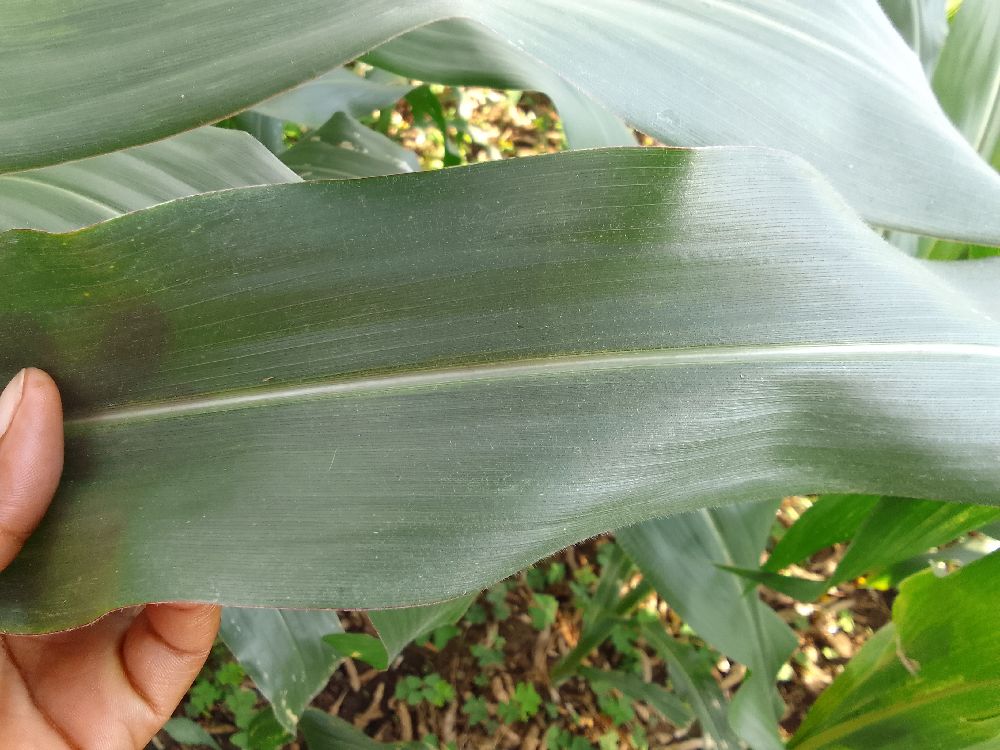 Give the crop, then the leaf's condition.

maize, healthy
